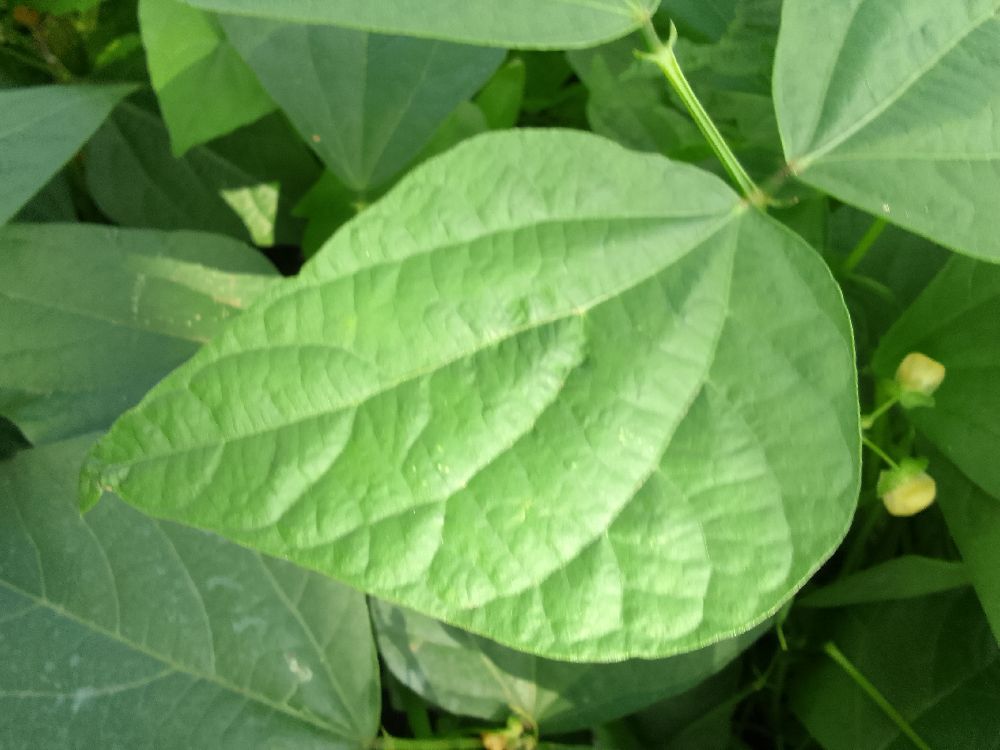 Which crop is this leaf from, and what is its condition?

common bean, healthy
